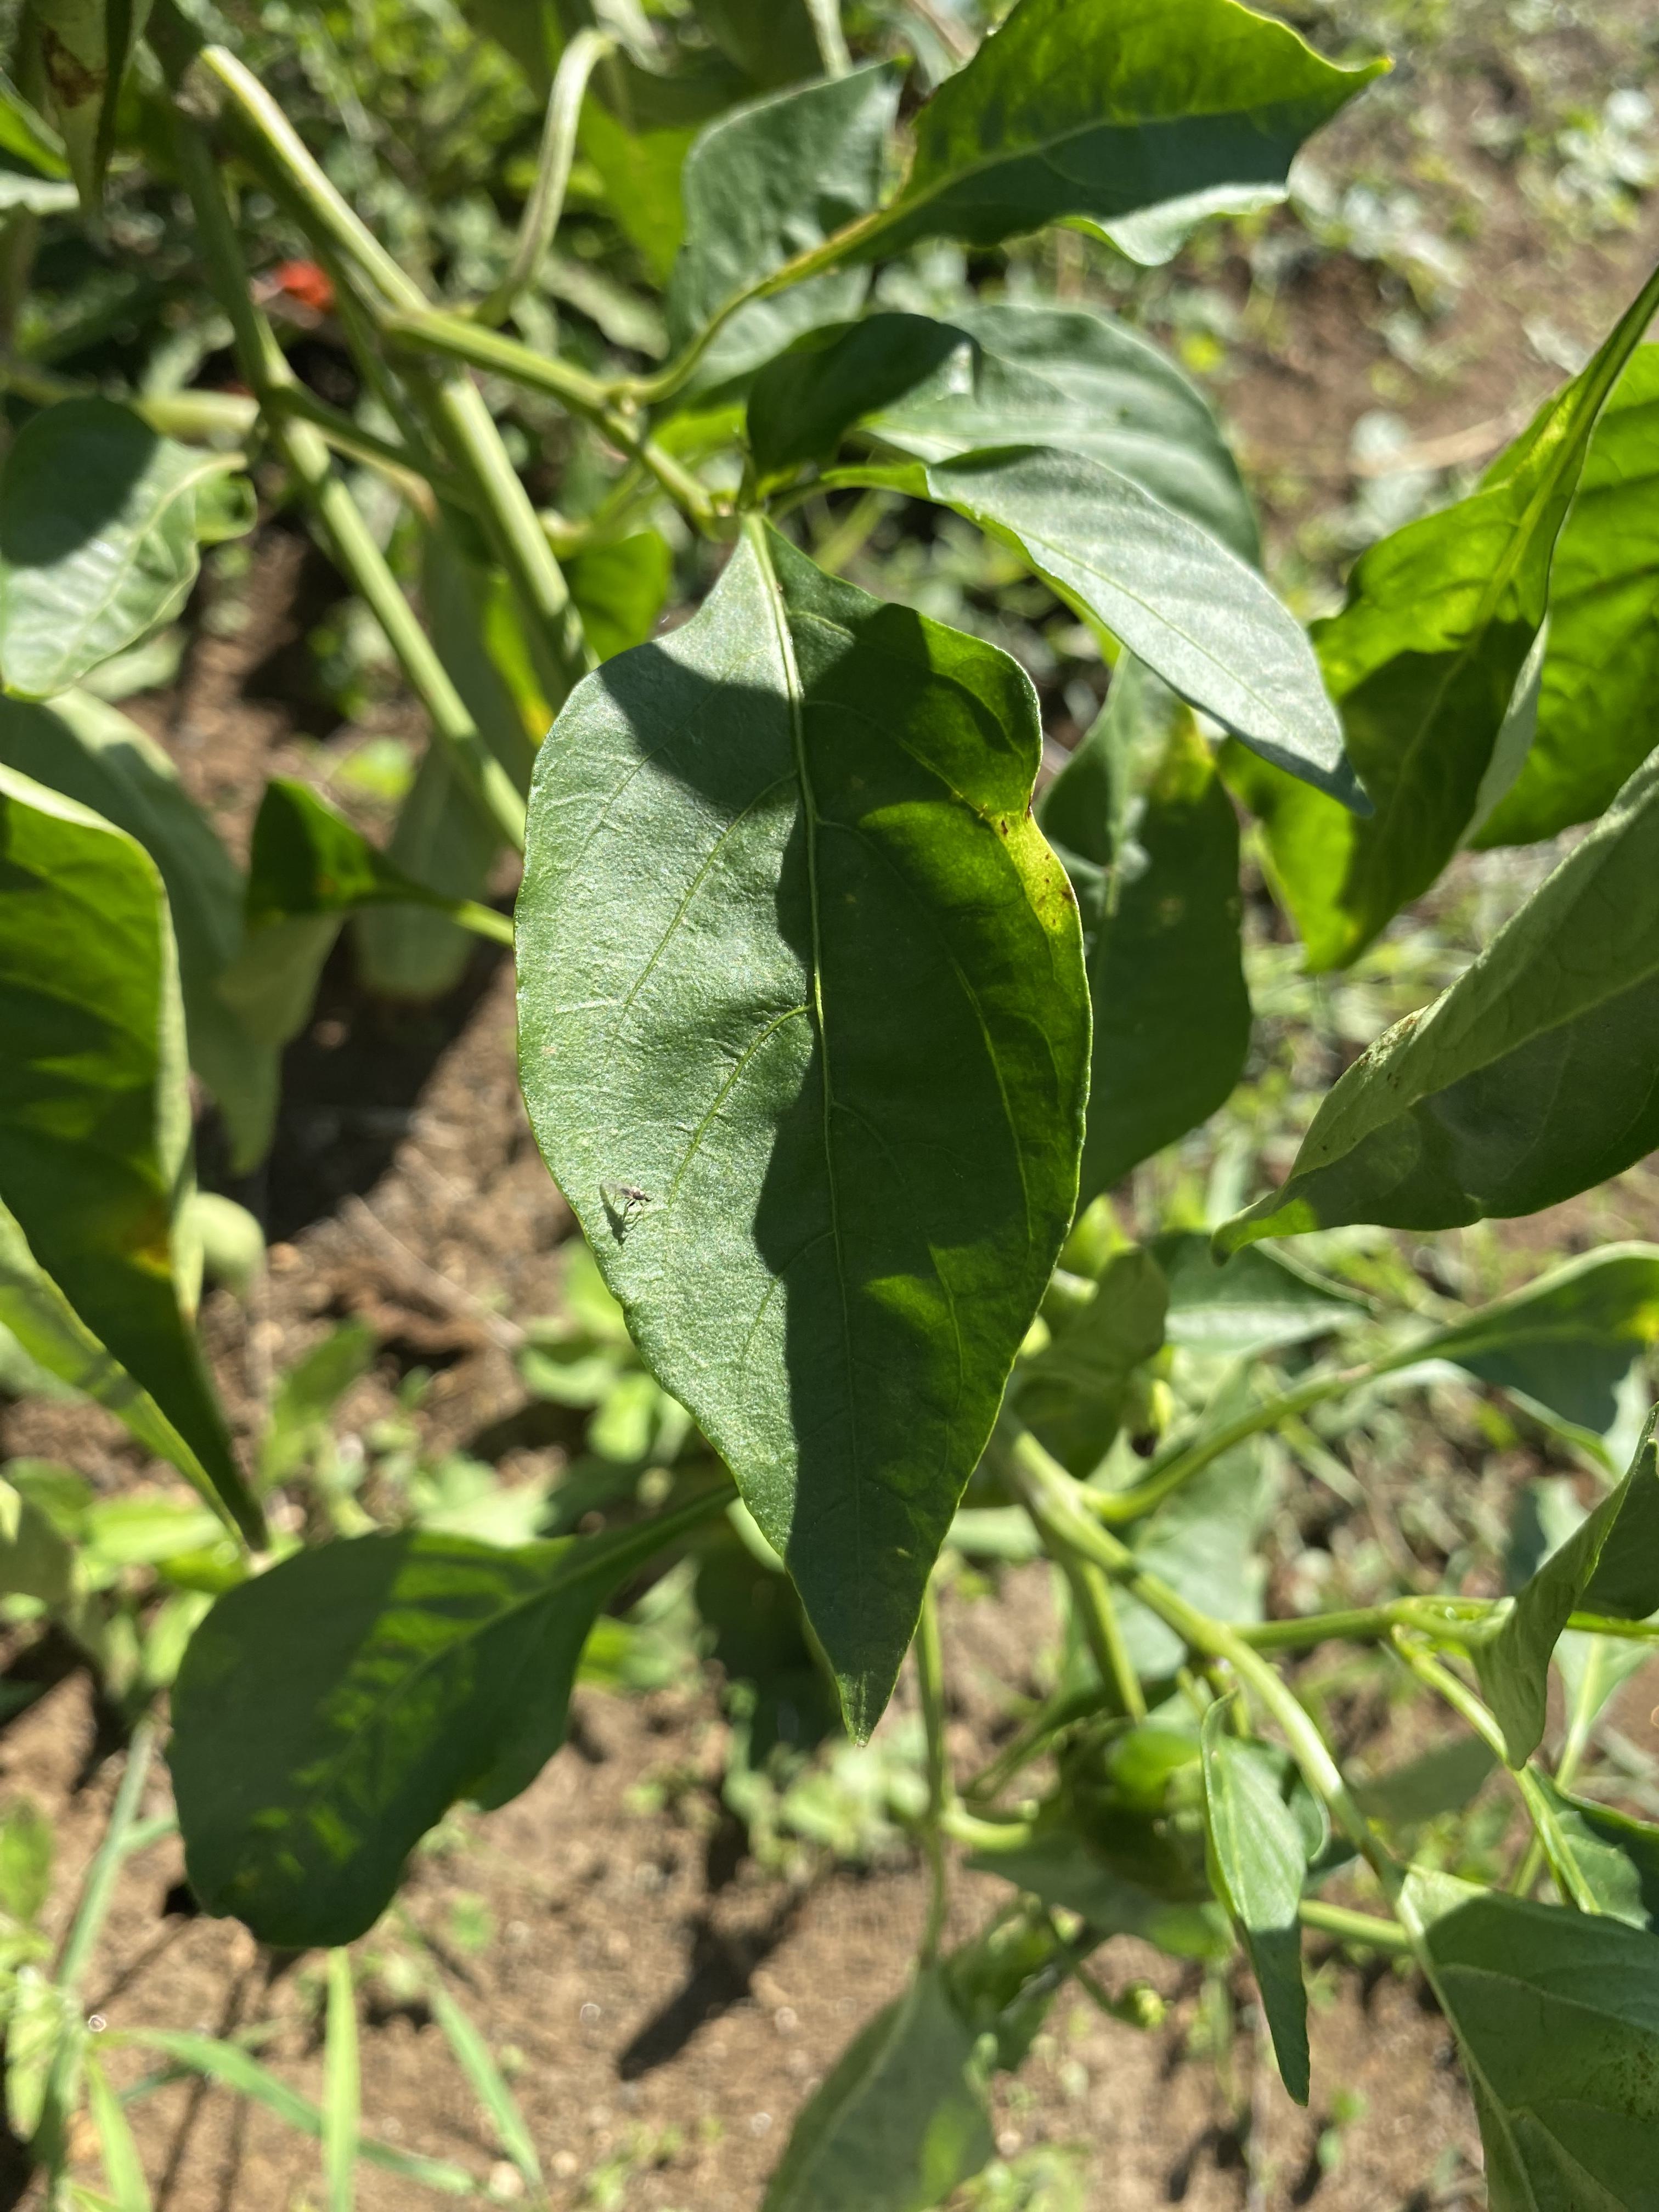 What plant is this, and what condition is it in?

bell pepper, healthy
